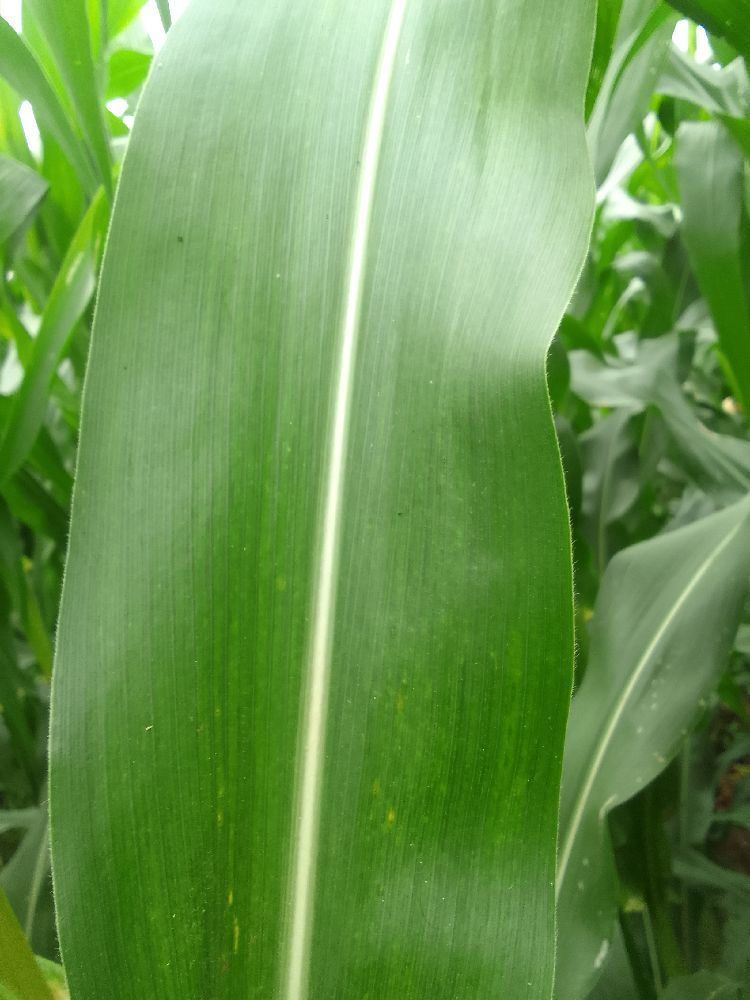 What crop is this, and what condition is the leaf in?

maize, healthy
